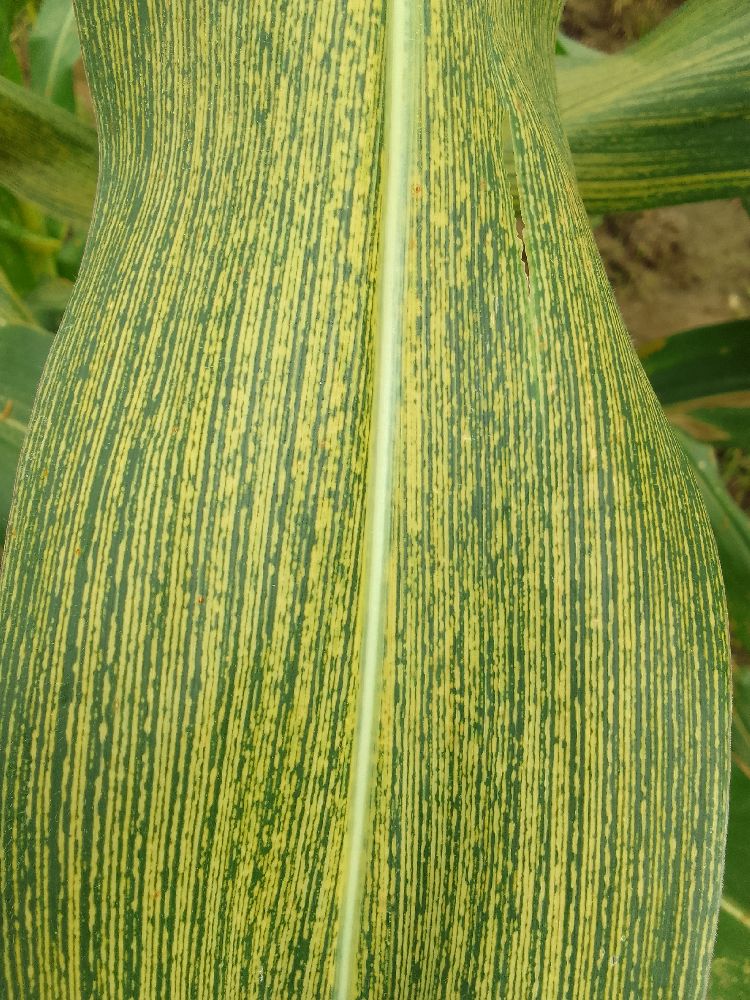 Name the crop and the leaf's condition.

maize, maize streak virus
